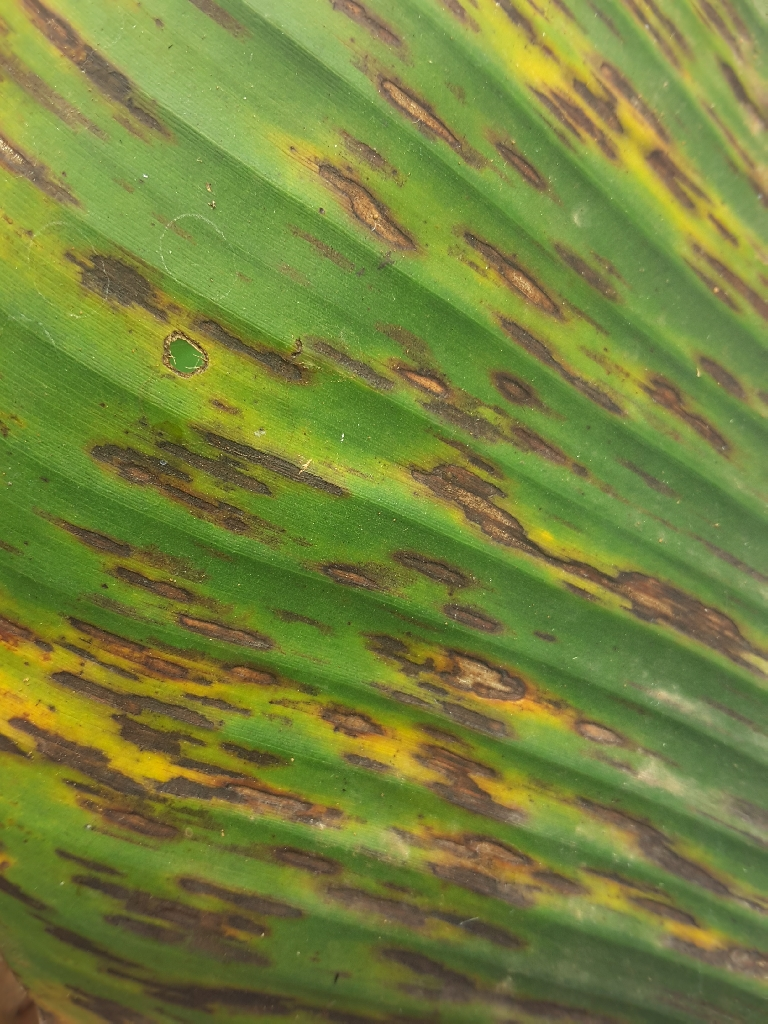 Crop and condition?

banana, black sigatoka
